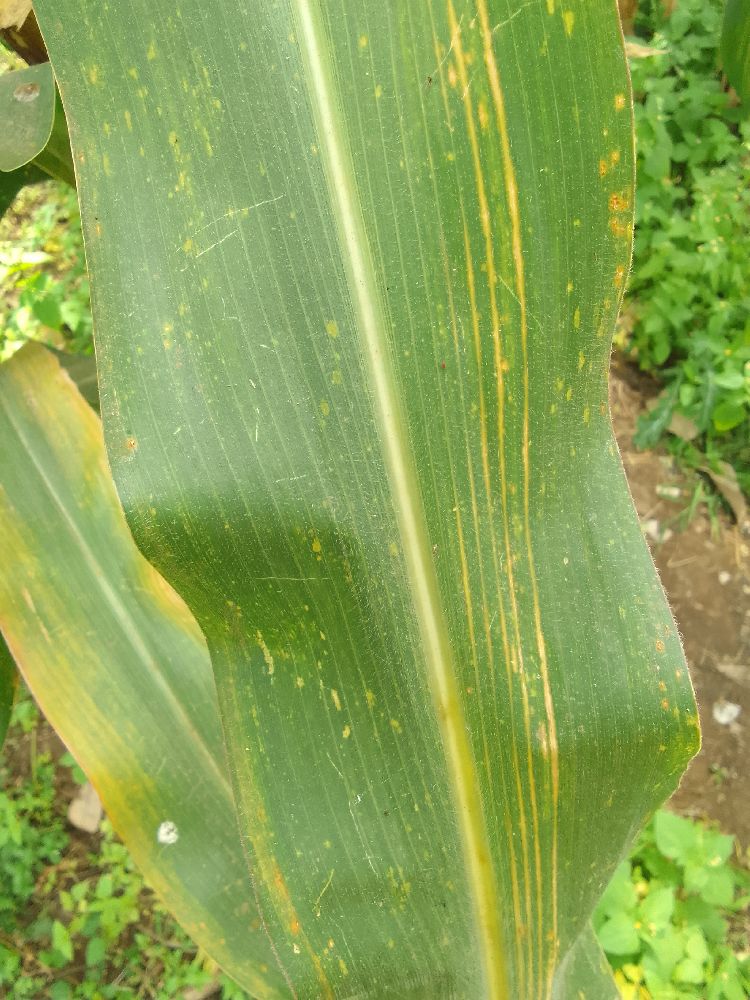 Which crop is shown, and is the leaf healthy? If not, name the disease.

maize, maize lethal necrosis
